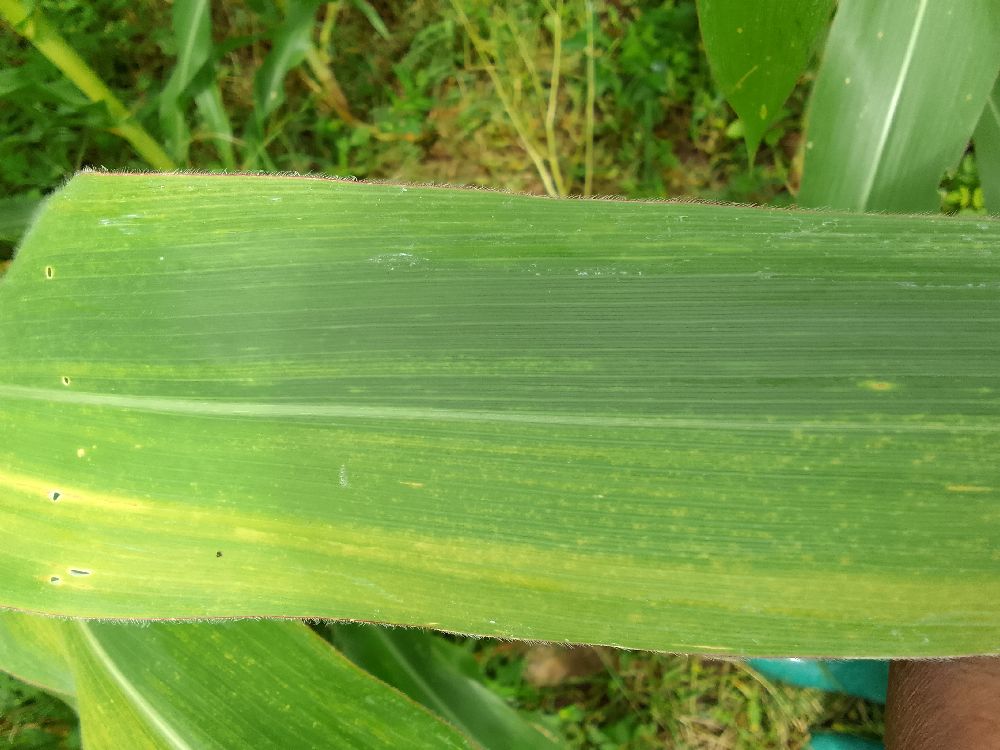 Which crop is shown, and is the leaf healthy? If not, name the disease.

maize, maize lethal necrosis
